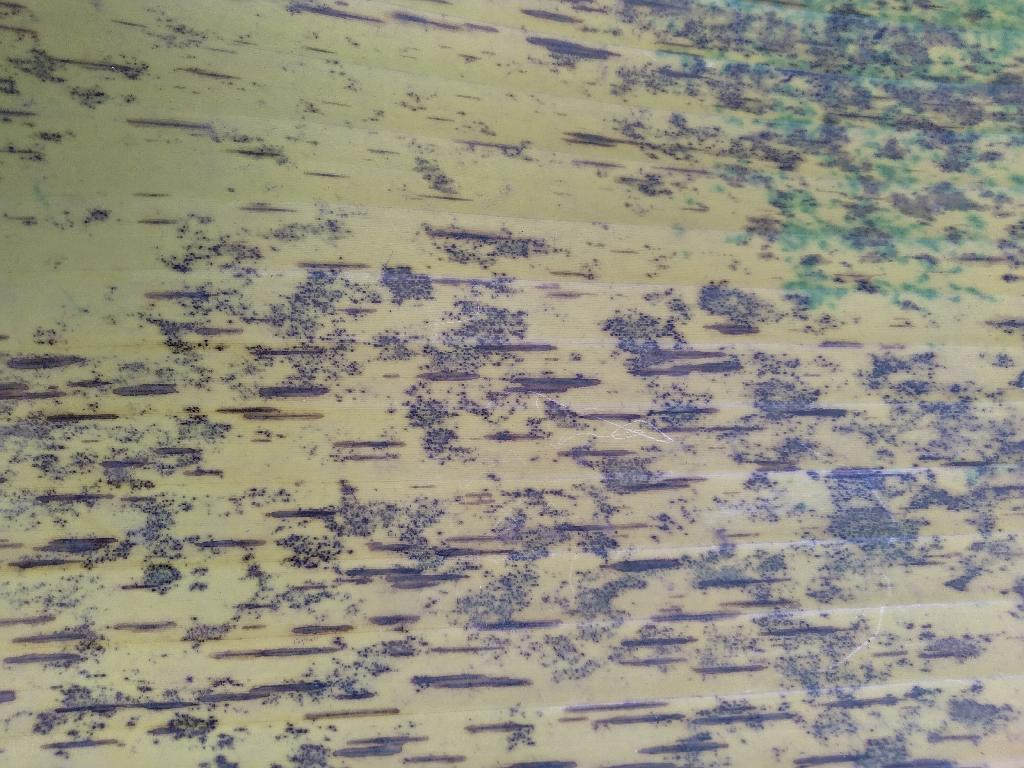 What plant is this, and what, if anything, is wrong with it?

banana, black sigatoka
